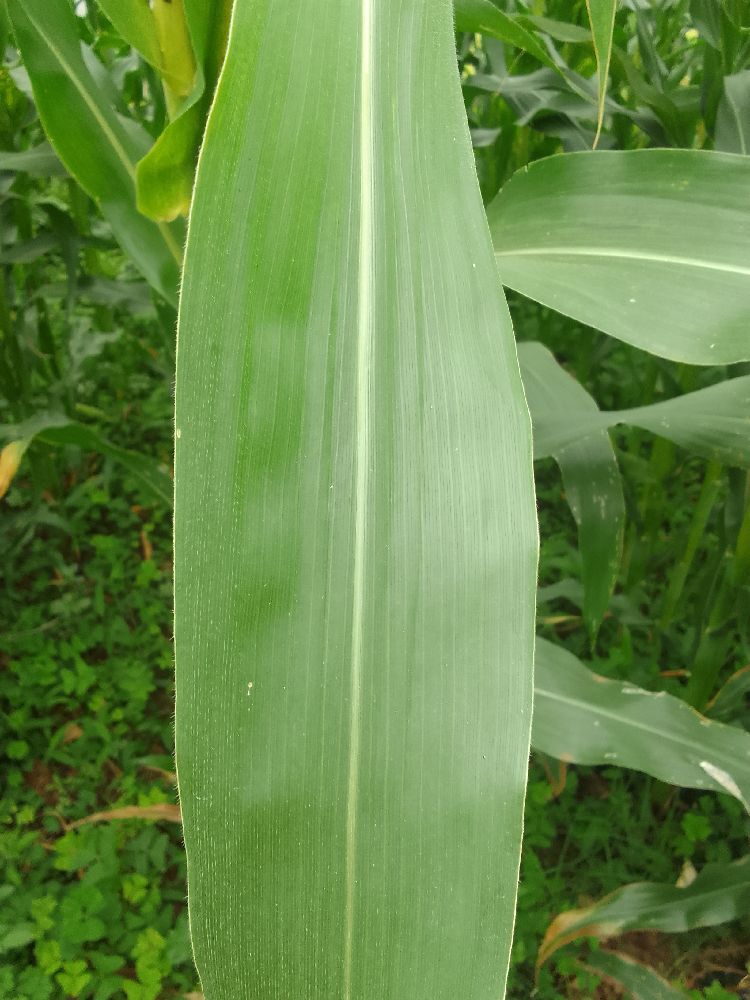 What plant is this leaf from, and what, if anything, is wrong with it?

maize, healthy
